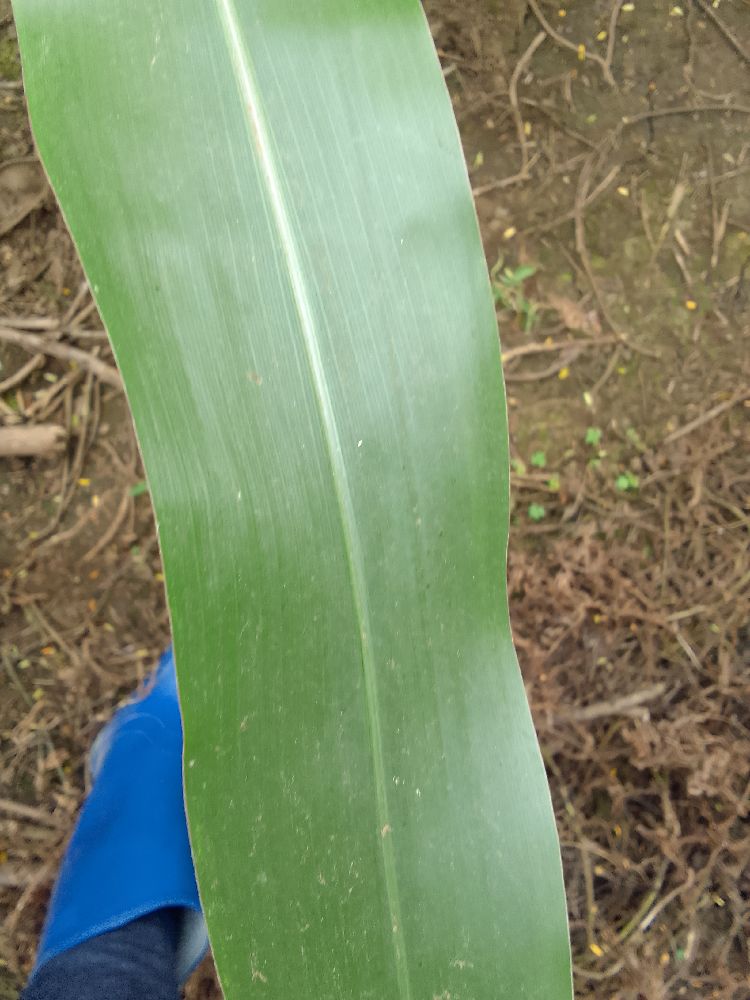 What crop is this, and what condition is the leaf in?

maize, healthy
